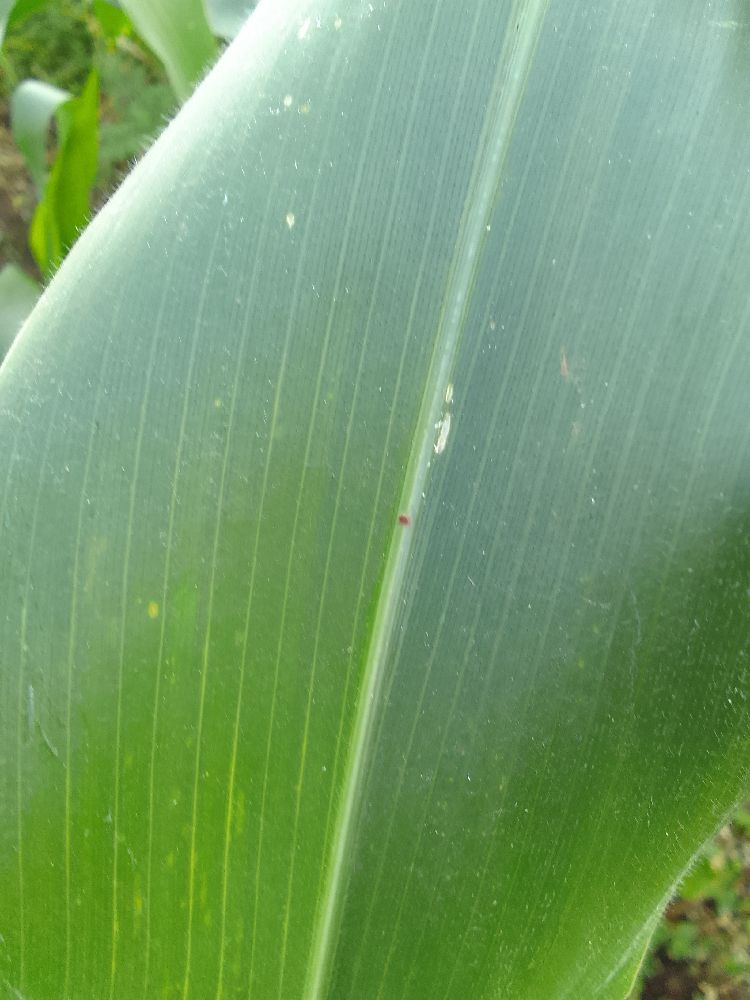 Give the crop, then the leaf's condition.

maize, healthy
